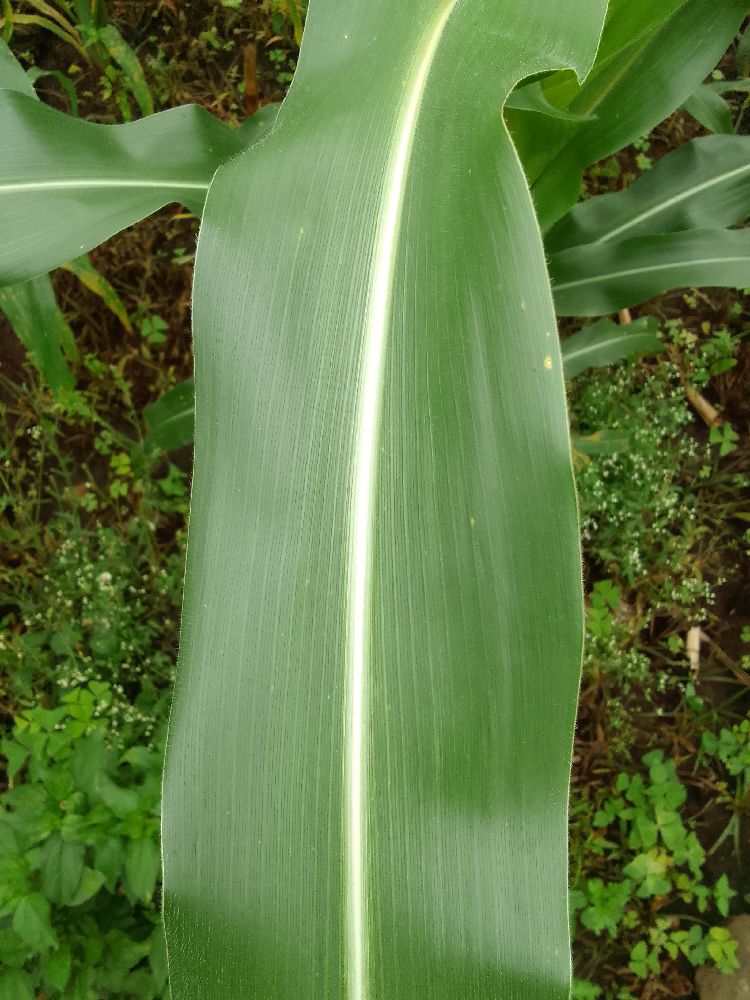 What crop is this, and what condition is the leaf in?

maize, healthy
